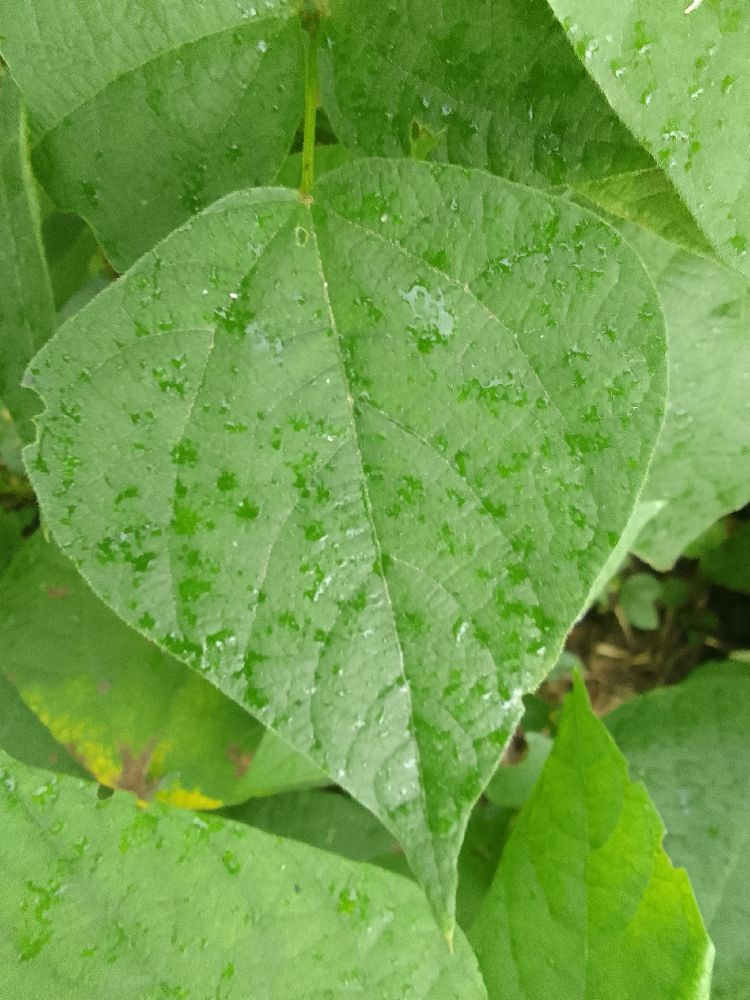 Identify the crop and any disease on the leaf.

common bean, healthy
